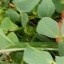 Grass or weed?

unstructured weed
